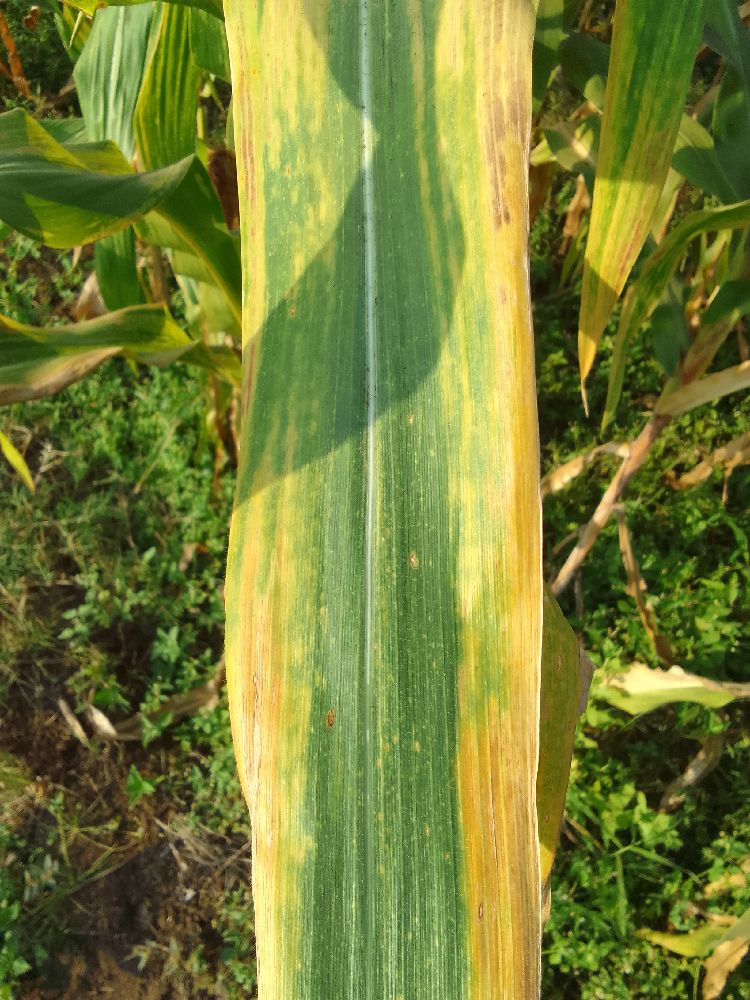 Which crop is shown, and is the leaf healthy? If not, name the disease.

maize, maize lethal necrosis
